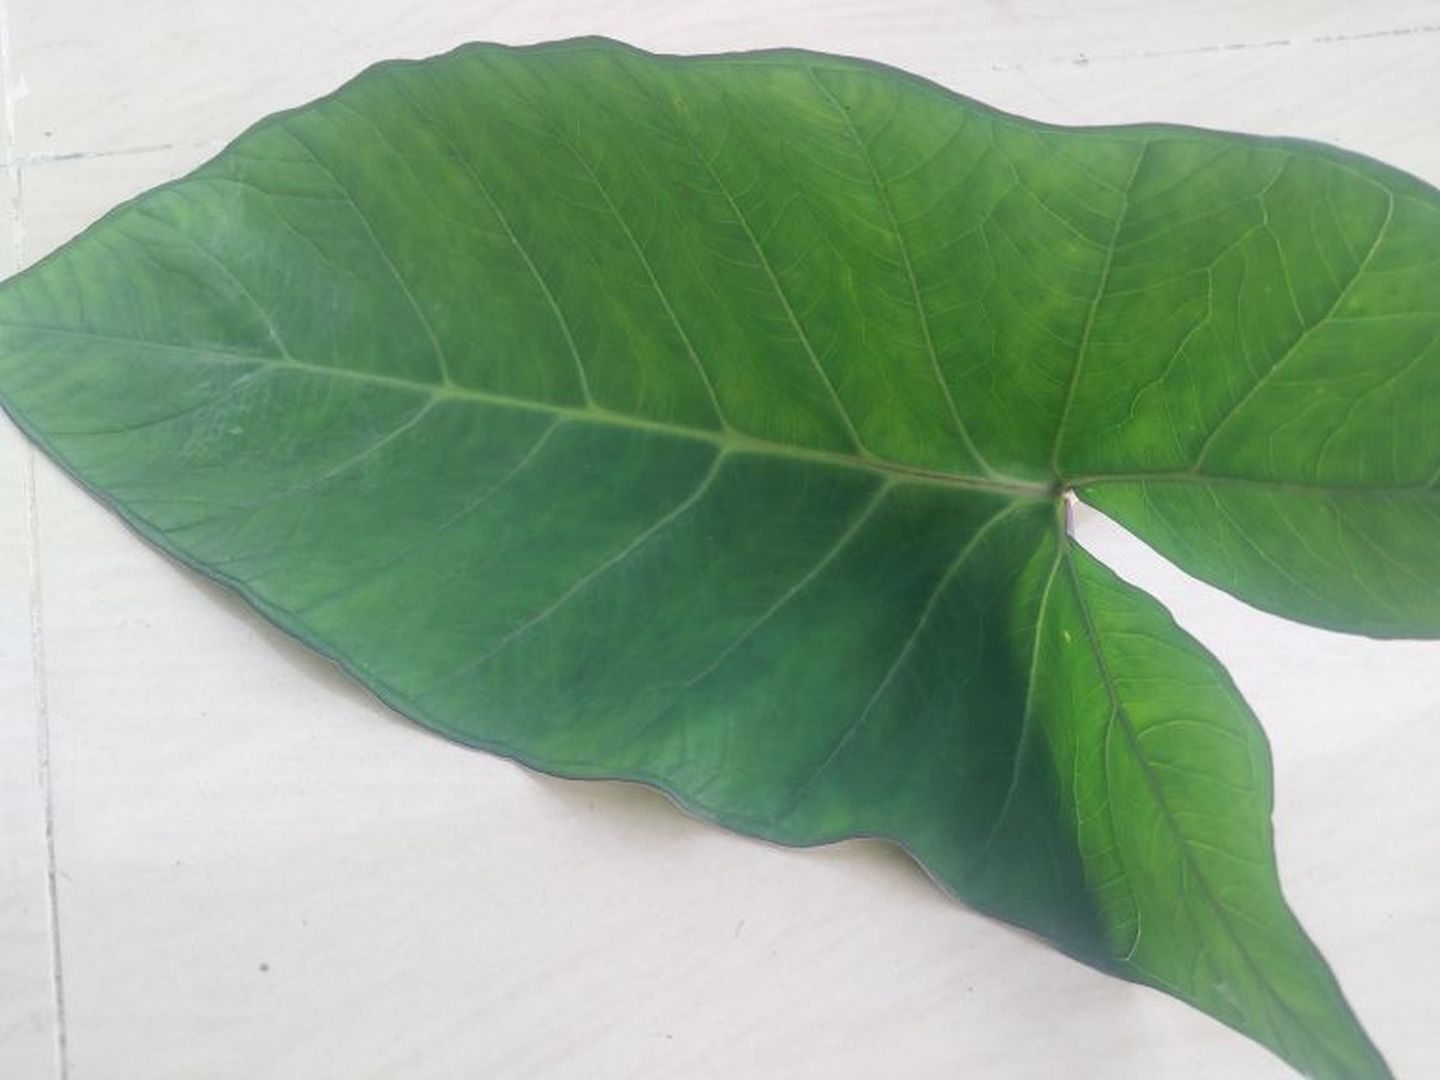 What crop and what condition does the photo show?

taro, healthy
